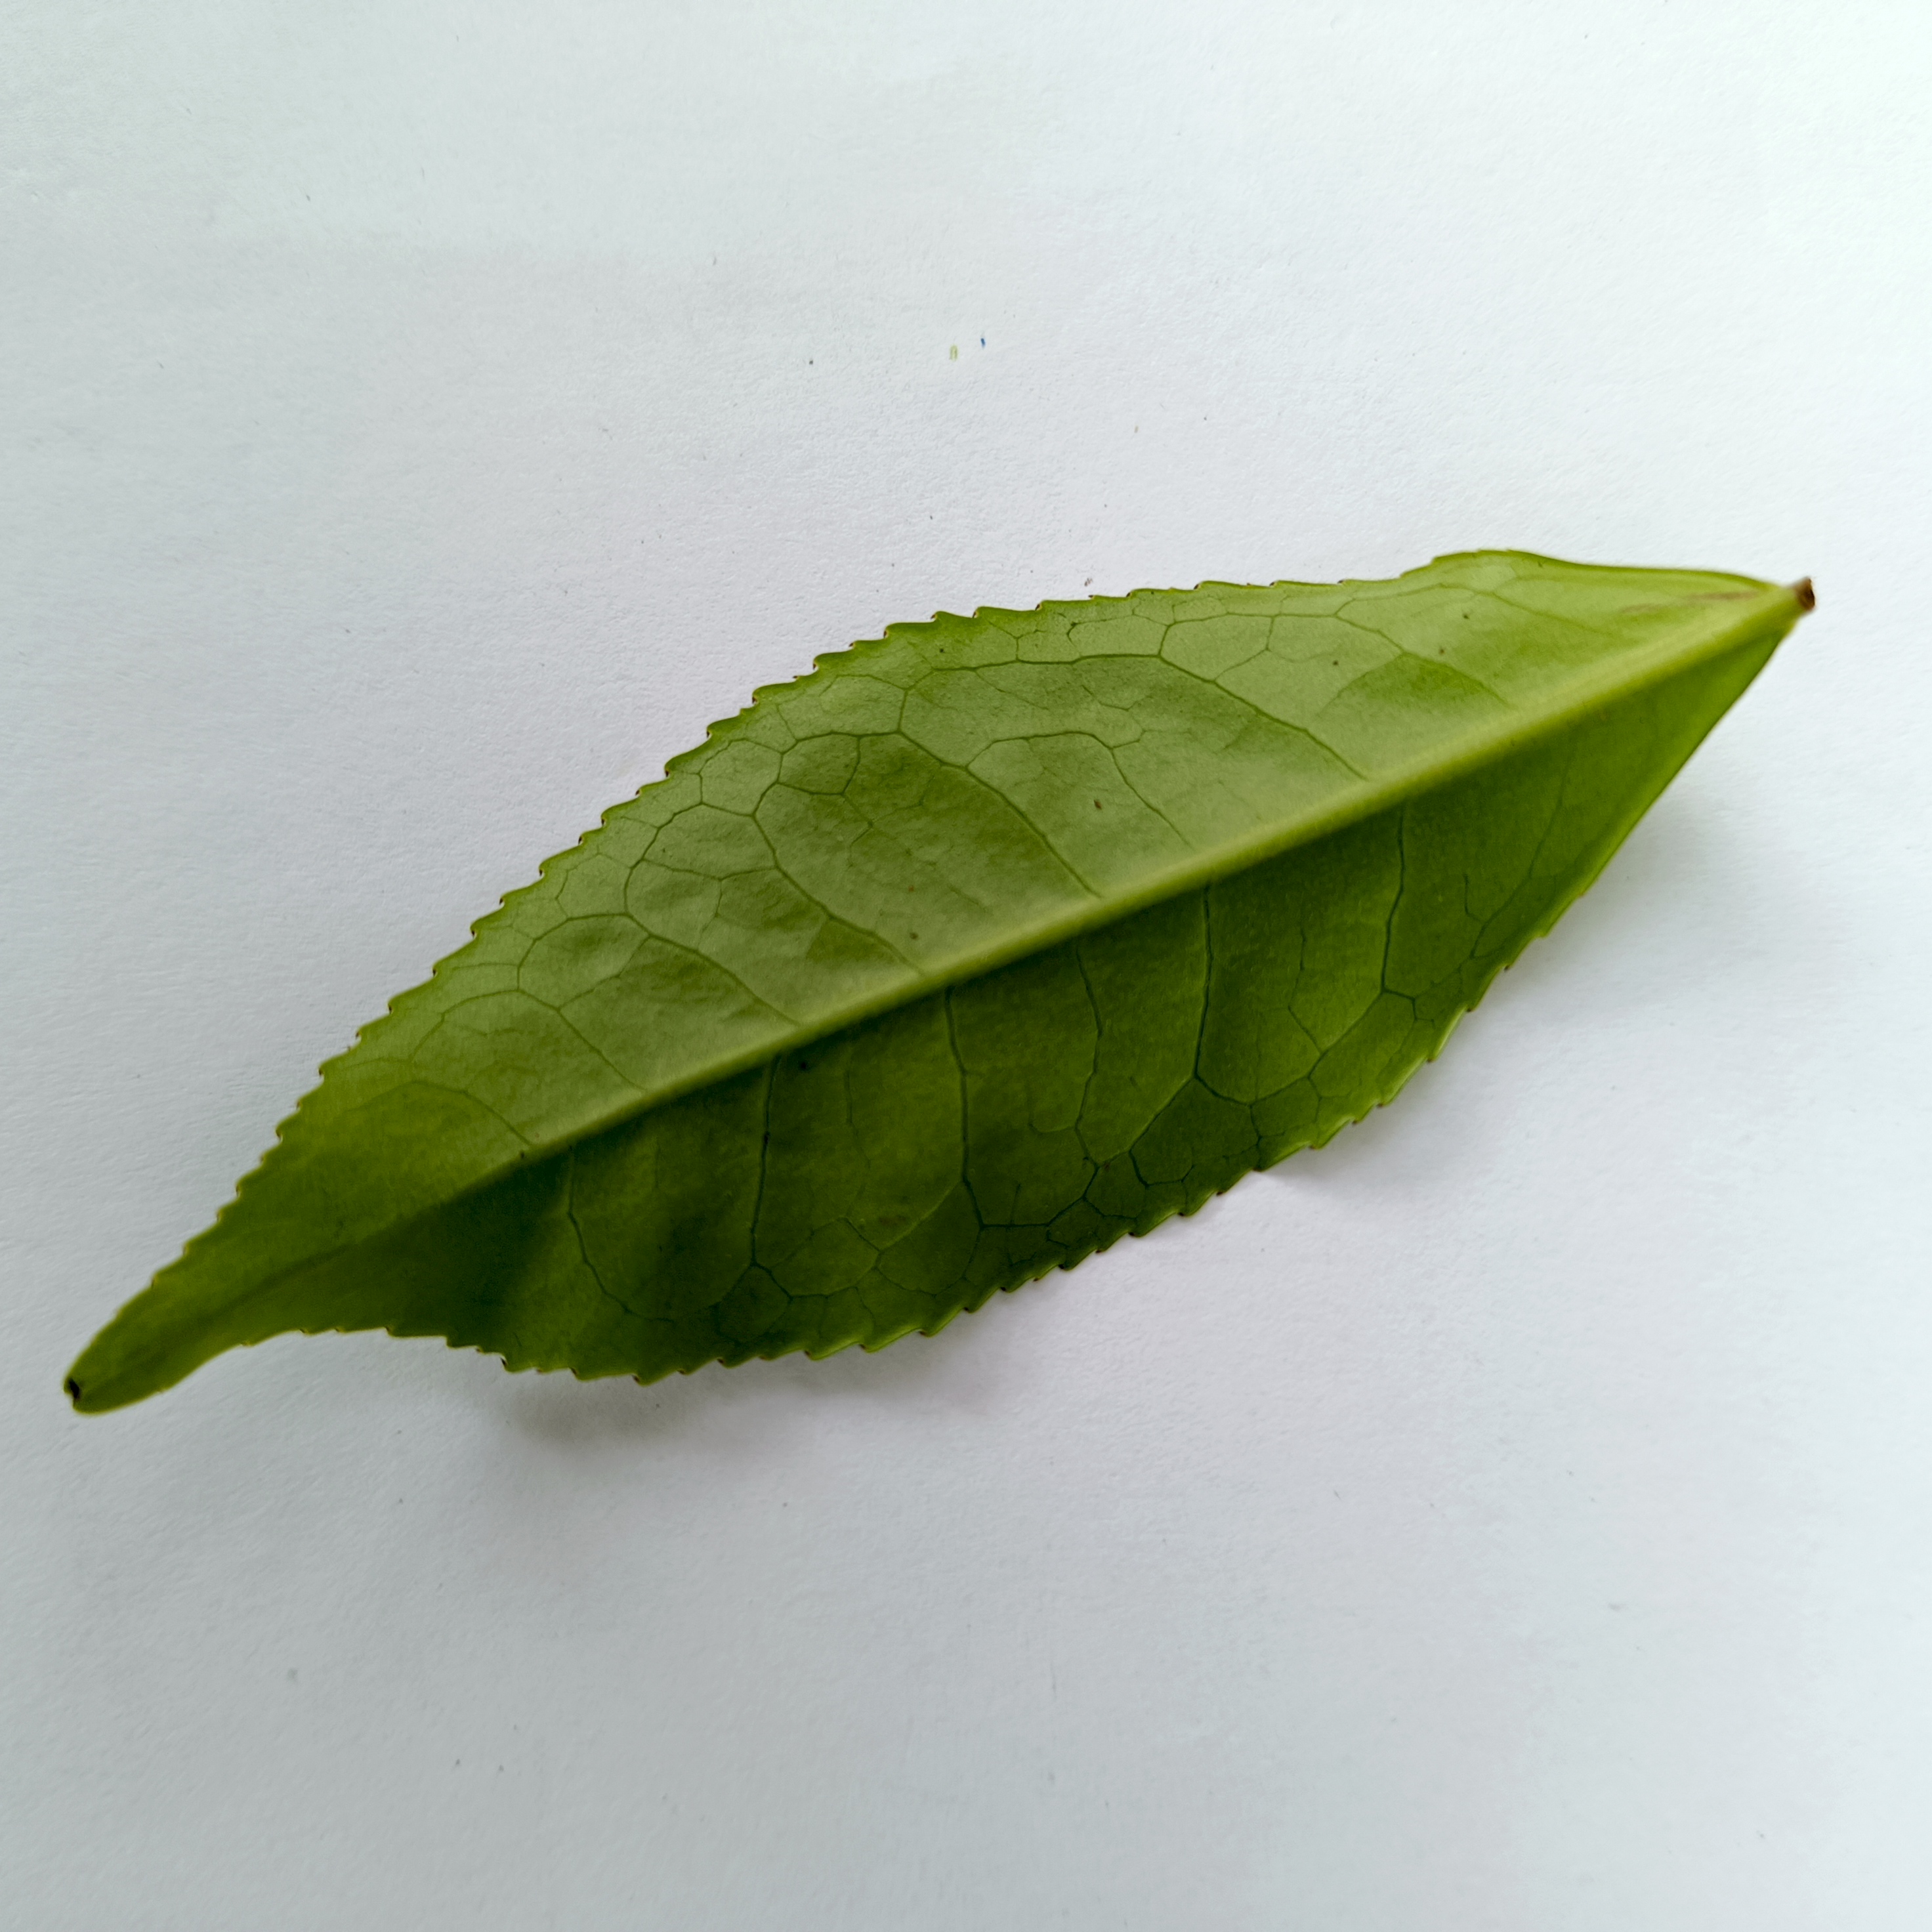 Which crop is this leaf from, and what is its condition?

tea, healthy
